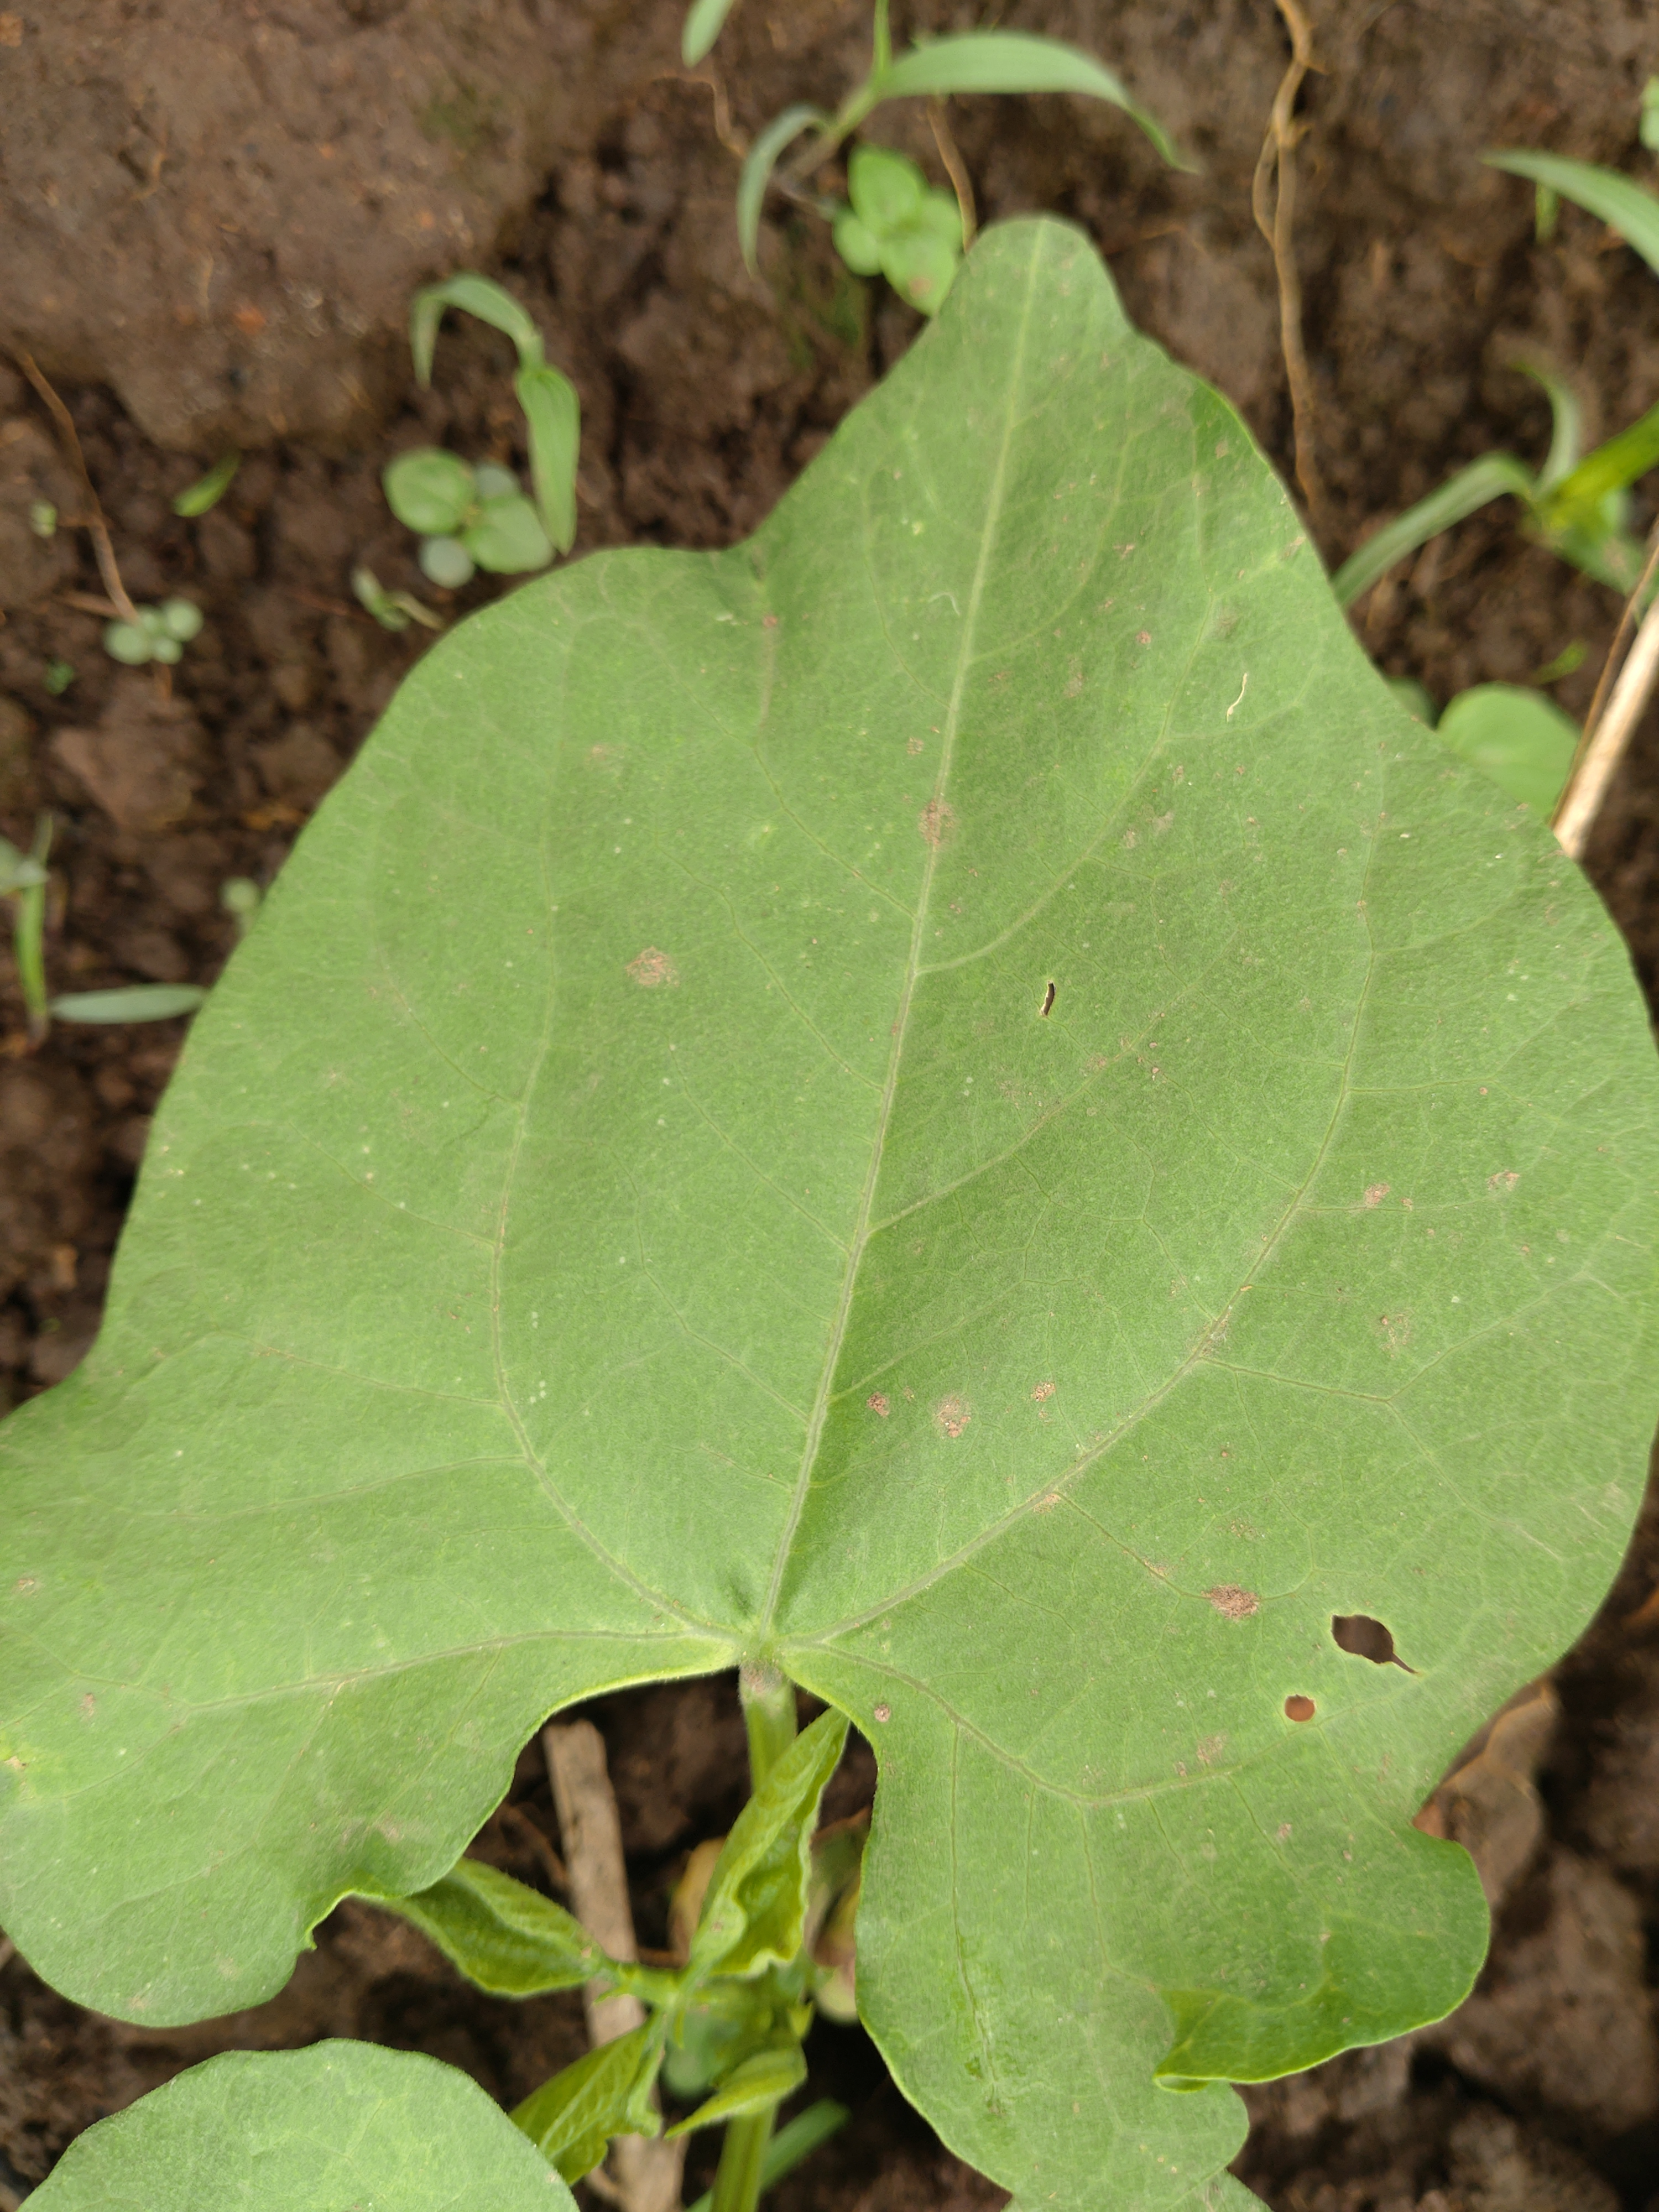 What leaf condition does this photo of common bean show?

healthy
